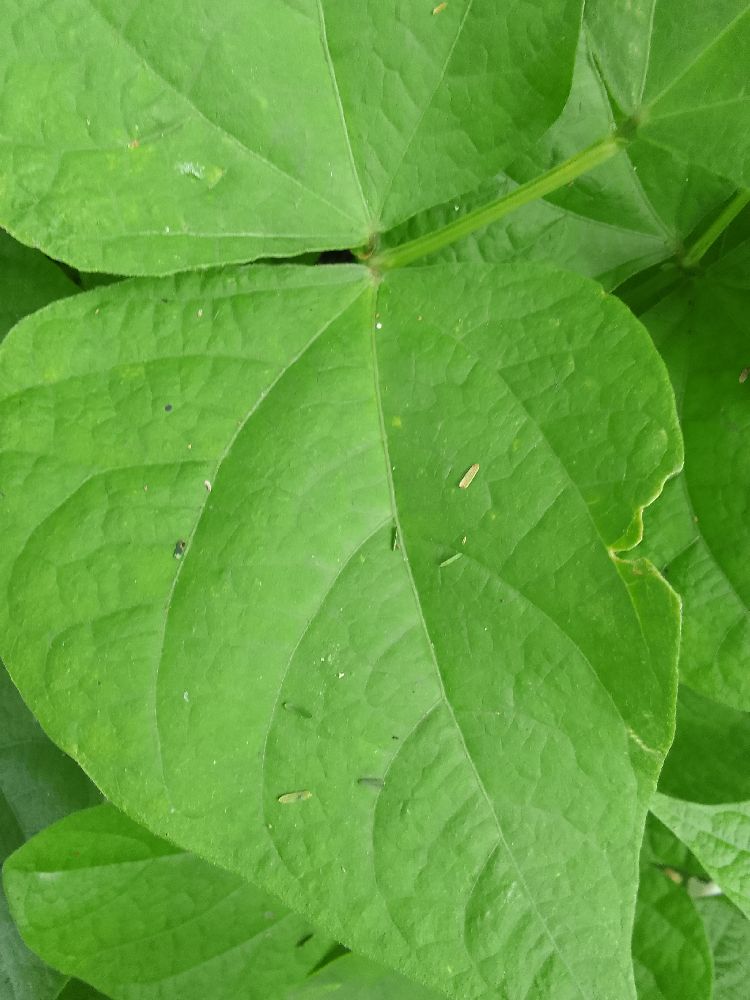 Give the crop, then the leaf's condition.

common bean, healthy
